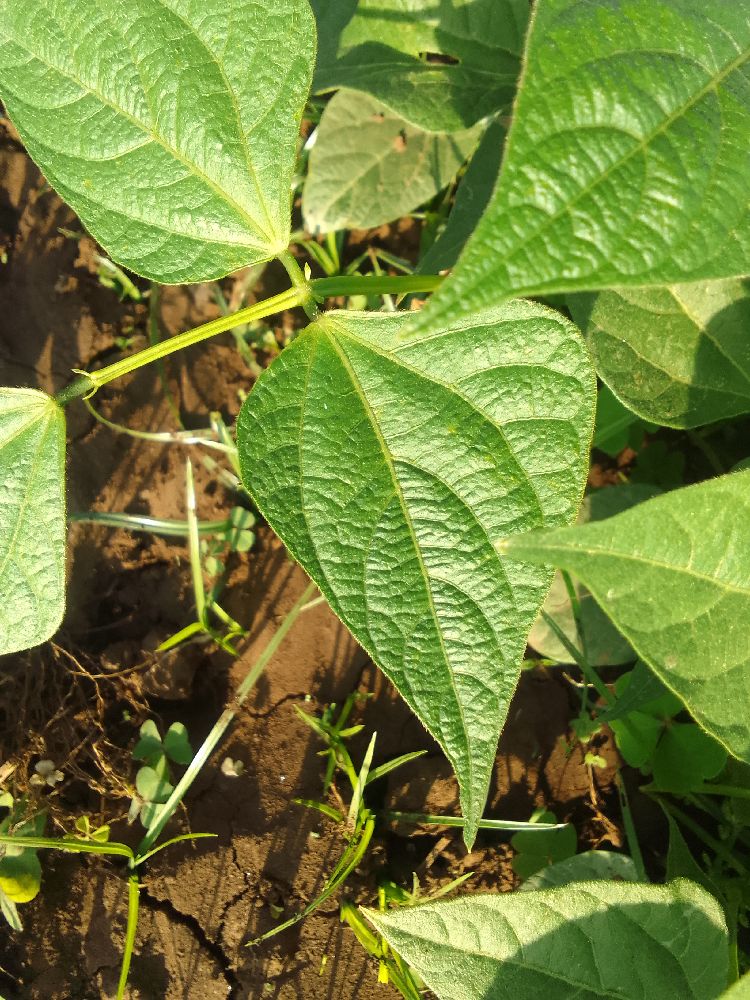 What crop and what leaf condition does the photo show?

common bean, healthy
